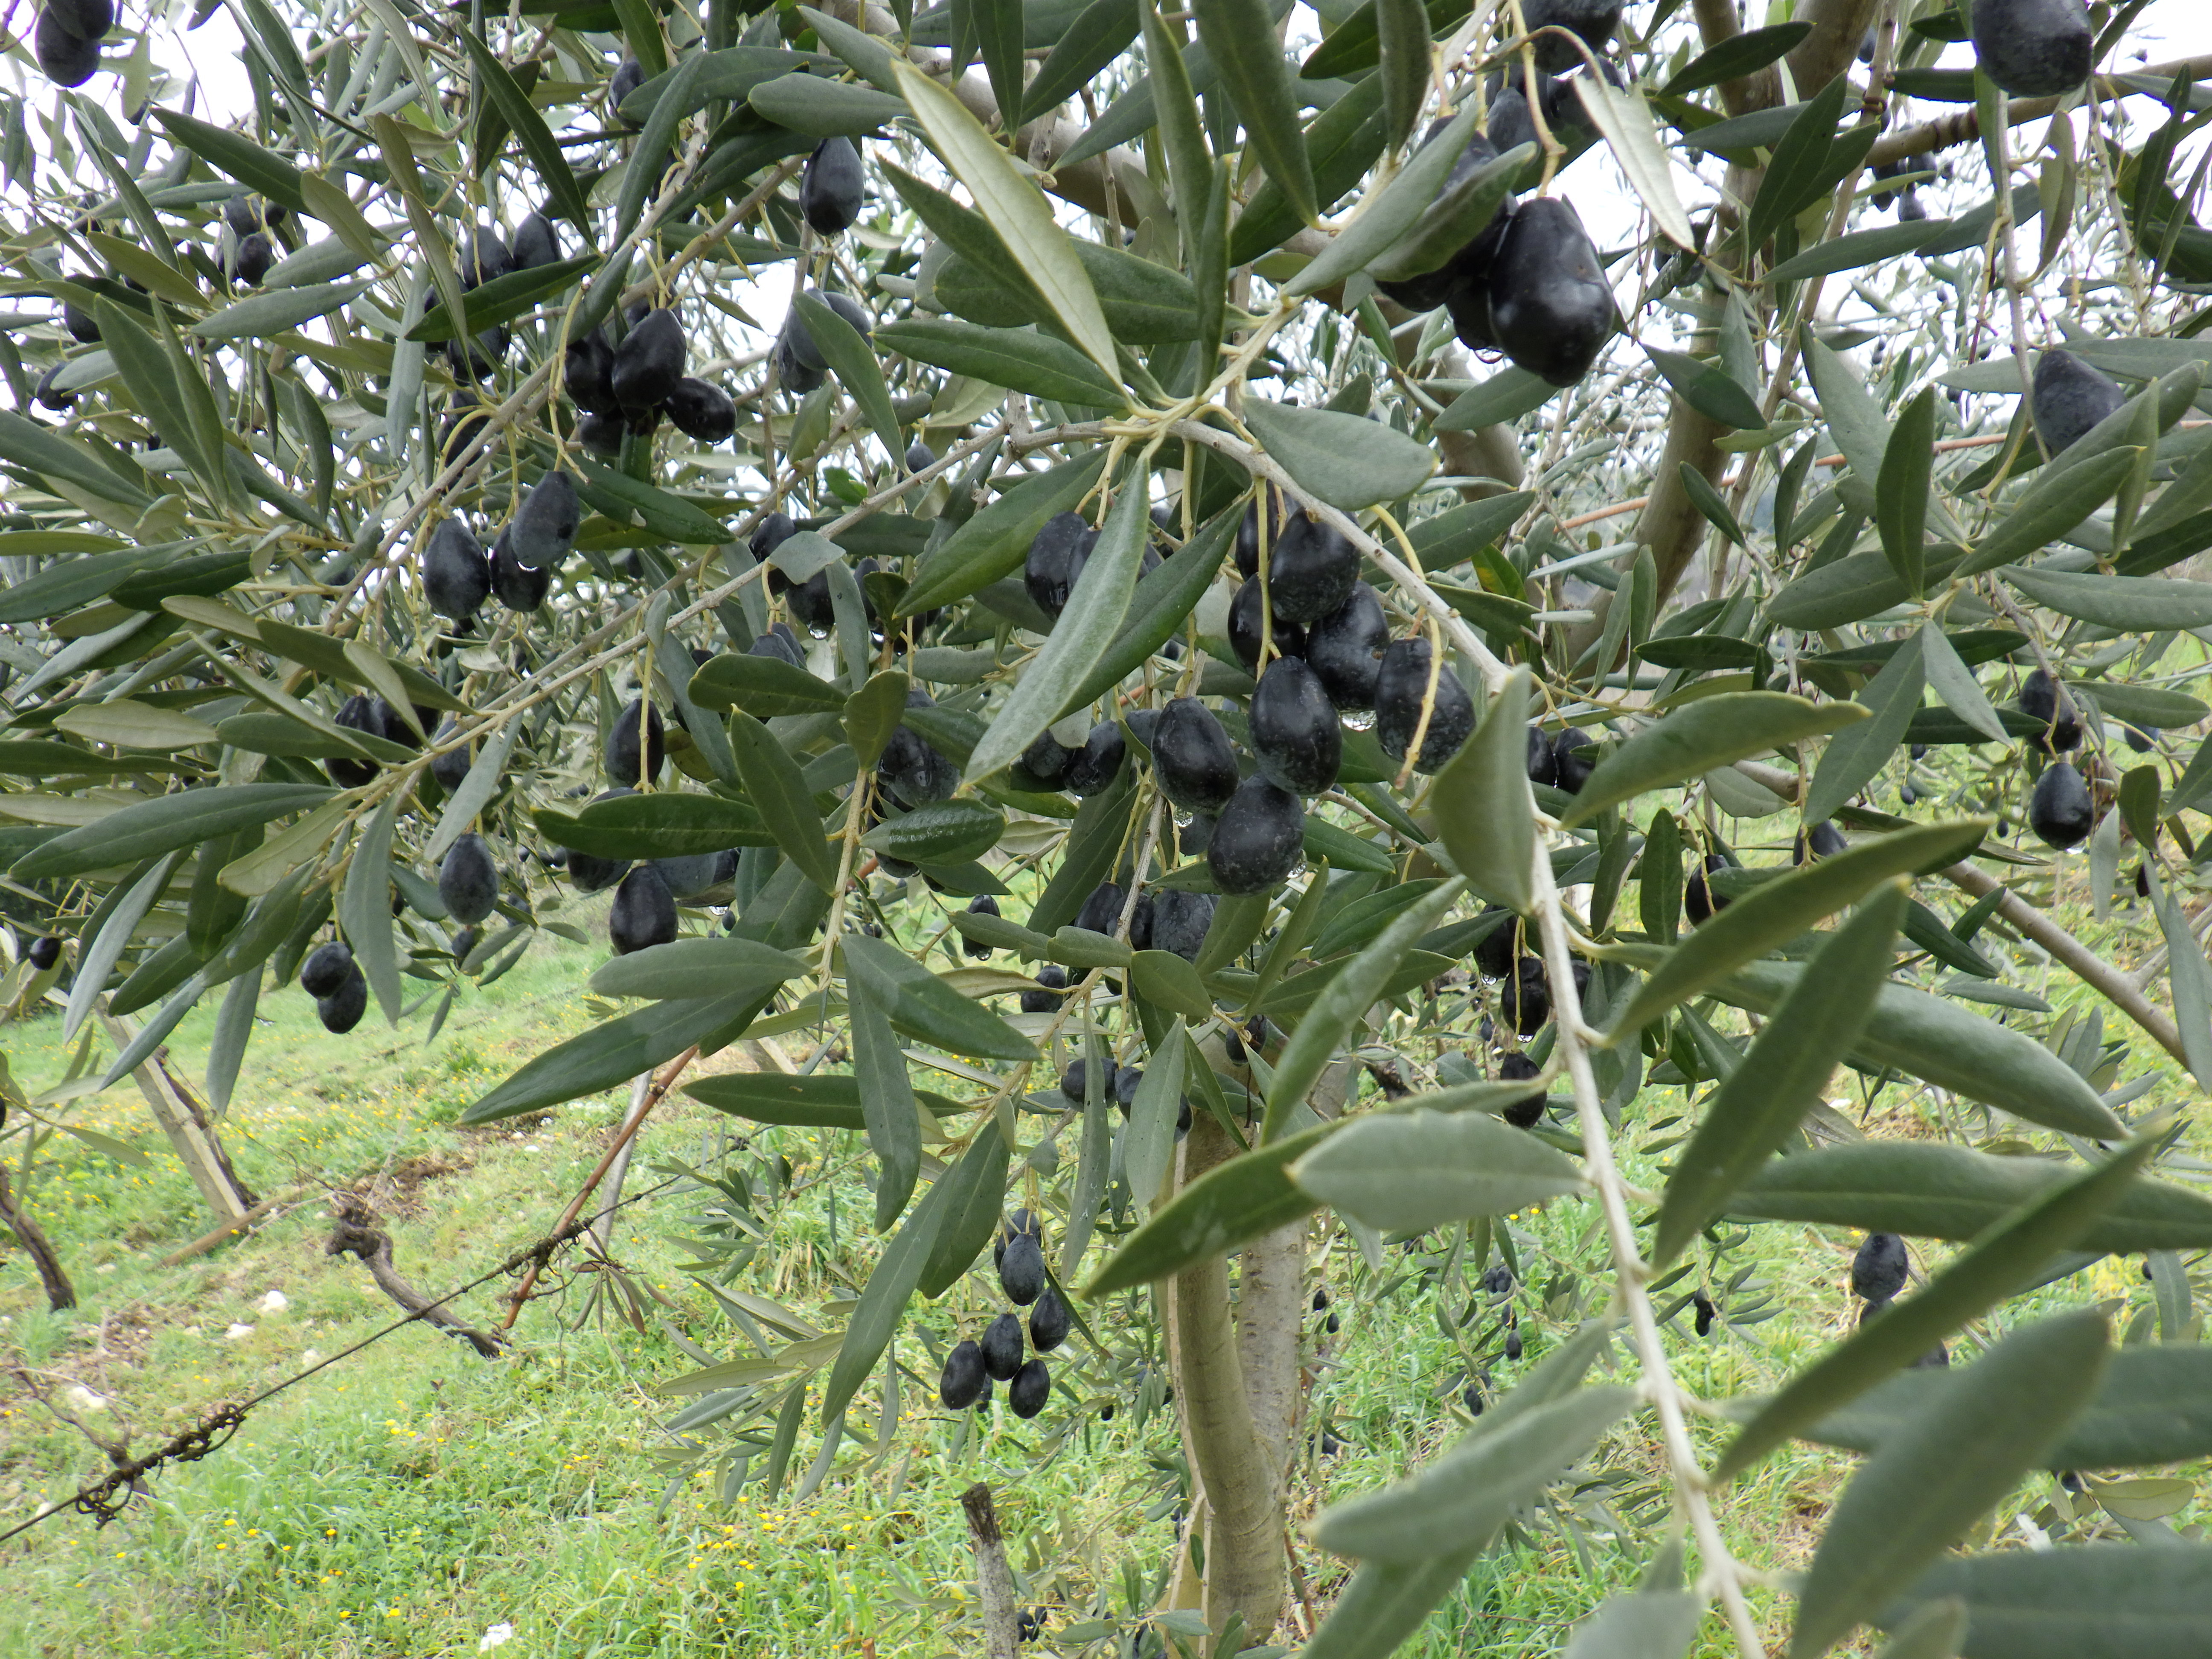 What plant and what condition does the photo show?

olive, healthy
